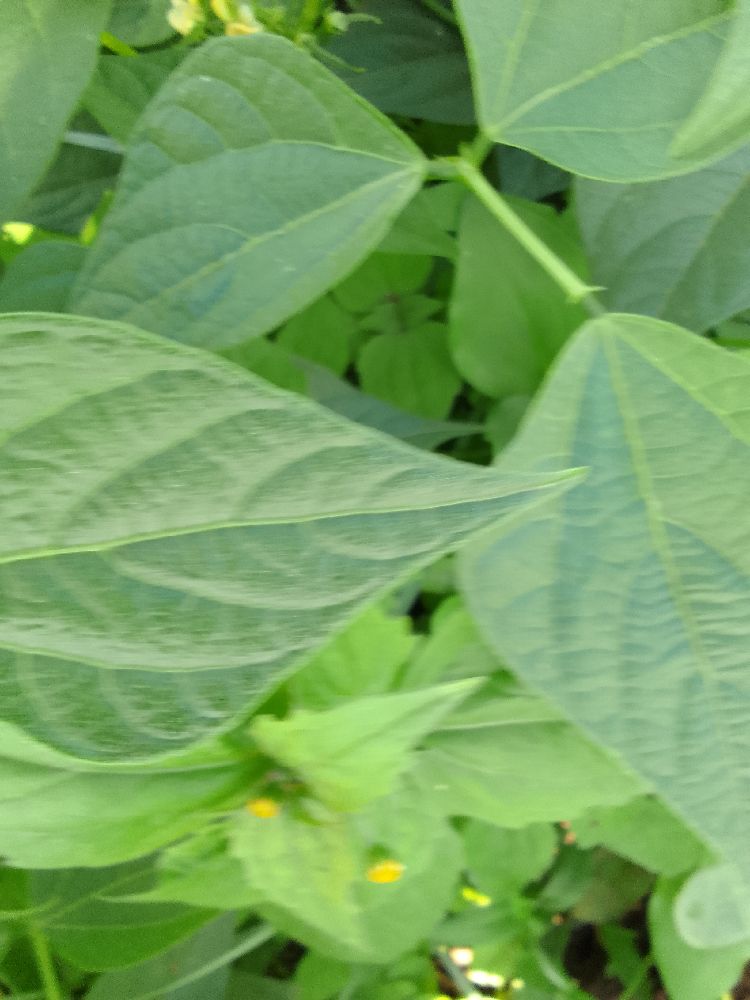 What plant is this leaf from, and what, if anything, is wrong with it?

common bean, healthy
